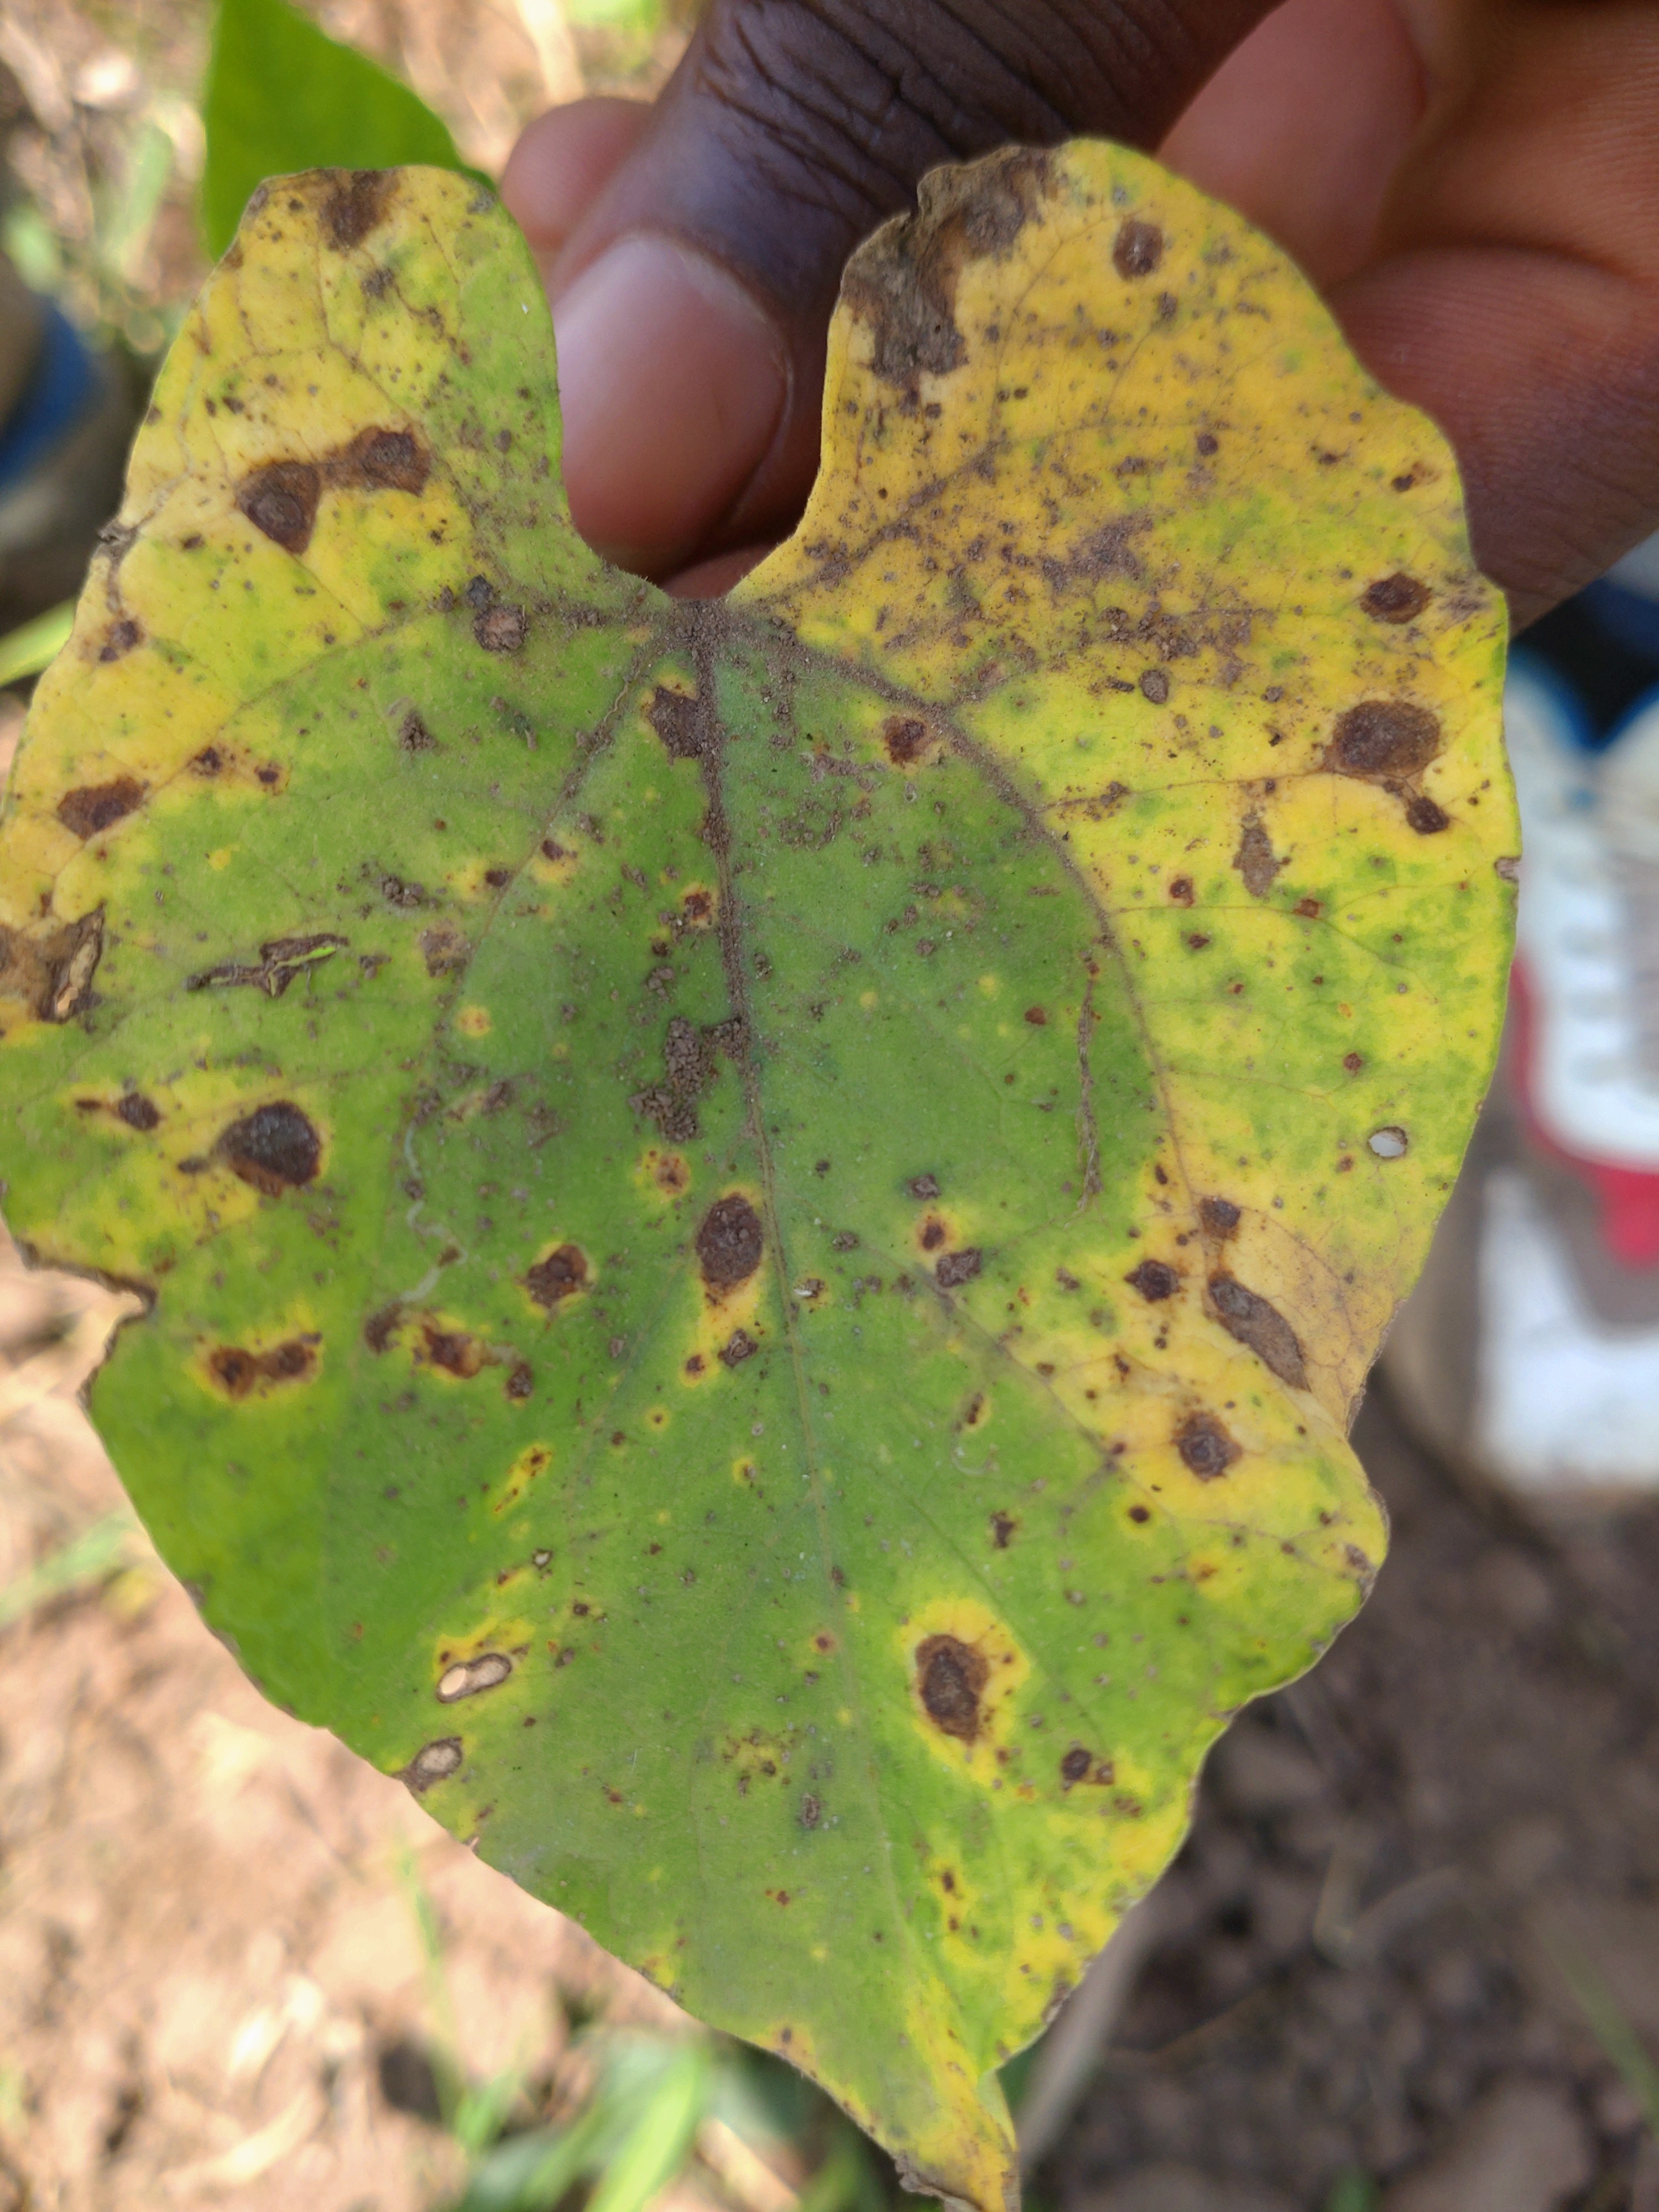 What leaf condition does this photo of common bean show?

anthracnose
